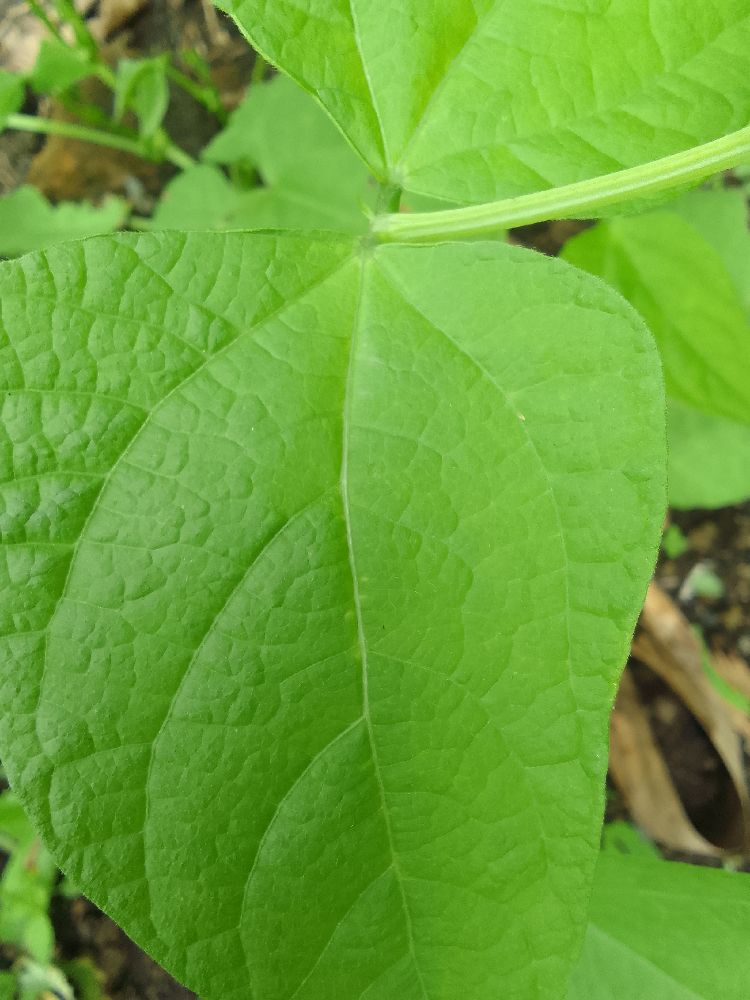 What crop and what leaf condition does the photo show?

common bean, healthy
